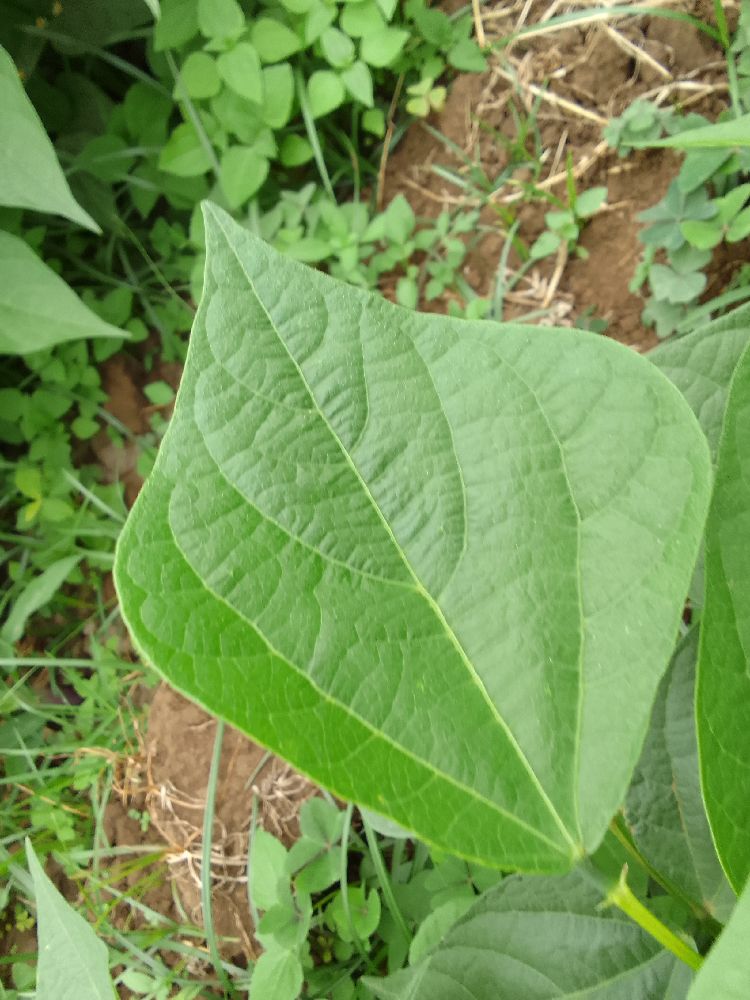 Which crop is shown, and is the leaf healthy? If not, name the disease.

common bean, healthy
